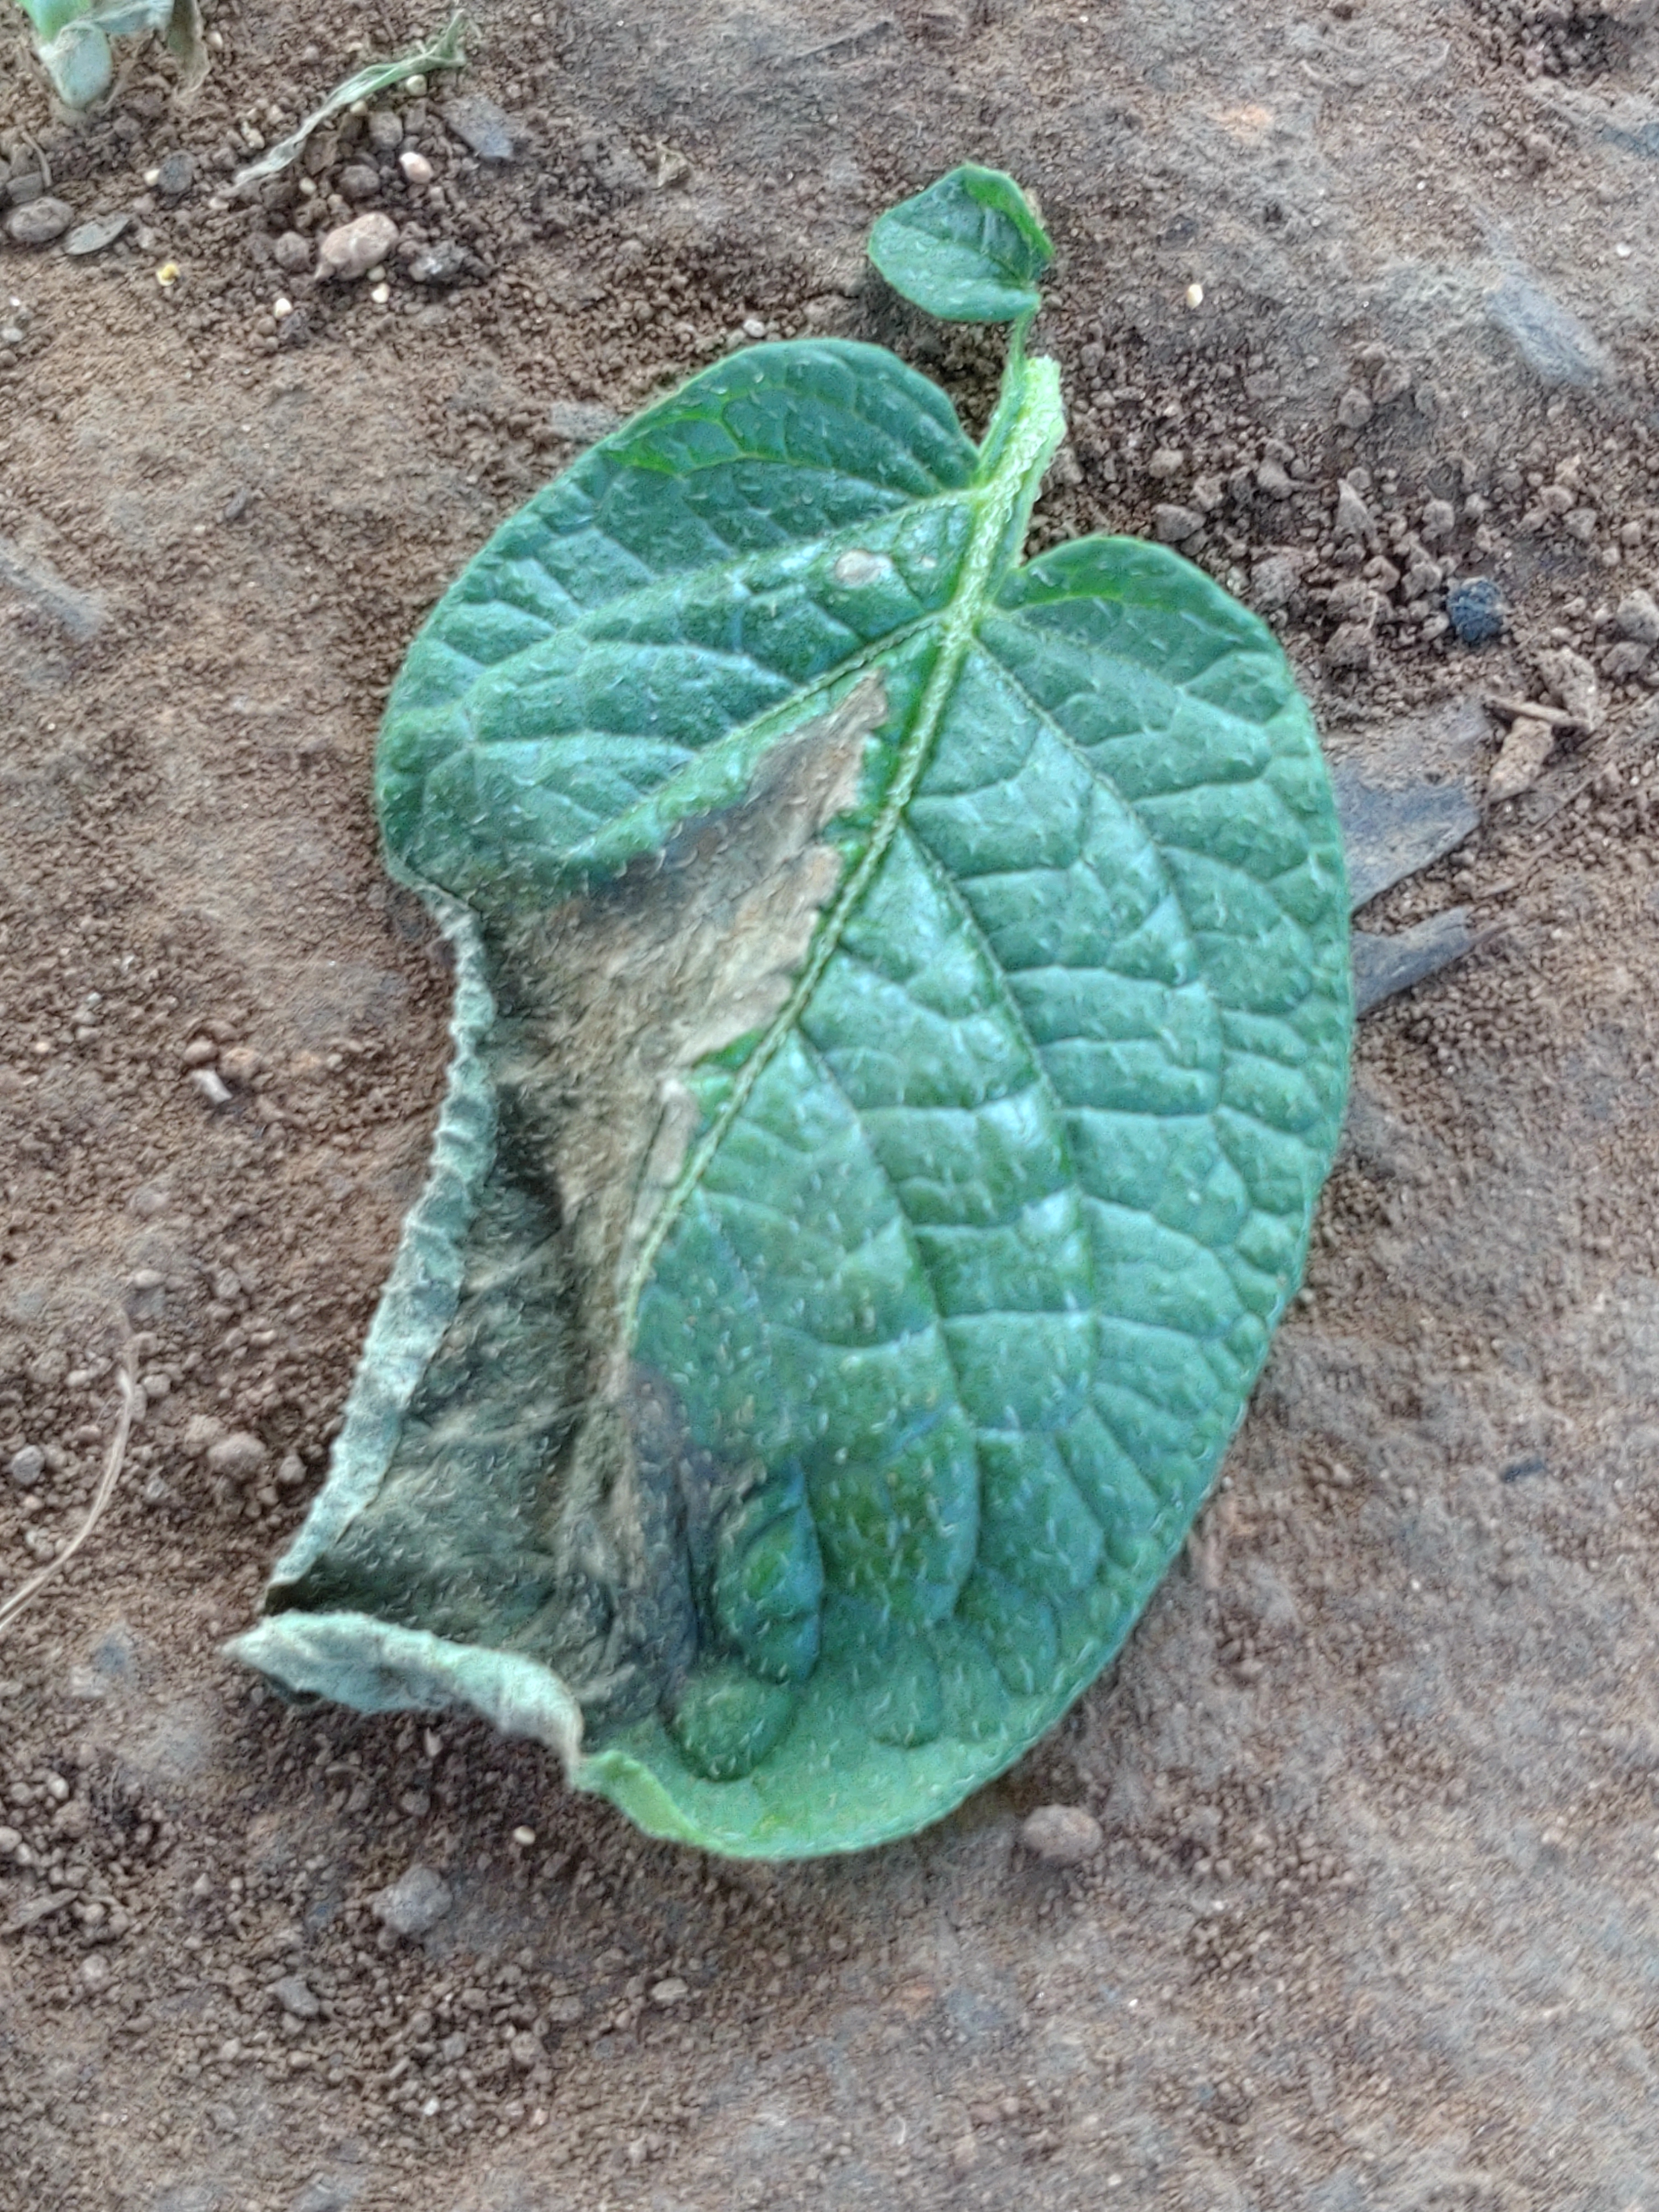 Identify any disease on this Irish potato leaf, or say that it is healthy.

early blight
